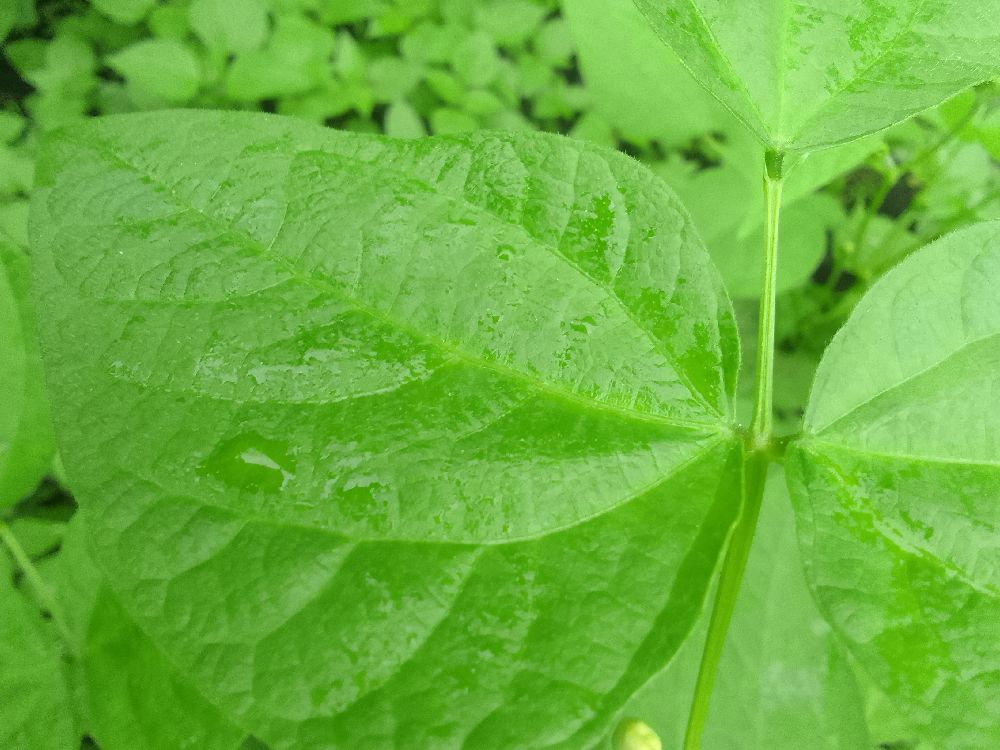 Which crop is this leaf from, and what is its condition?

common bean, healthy
